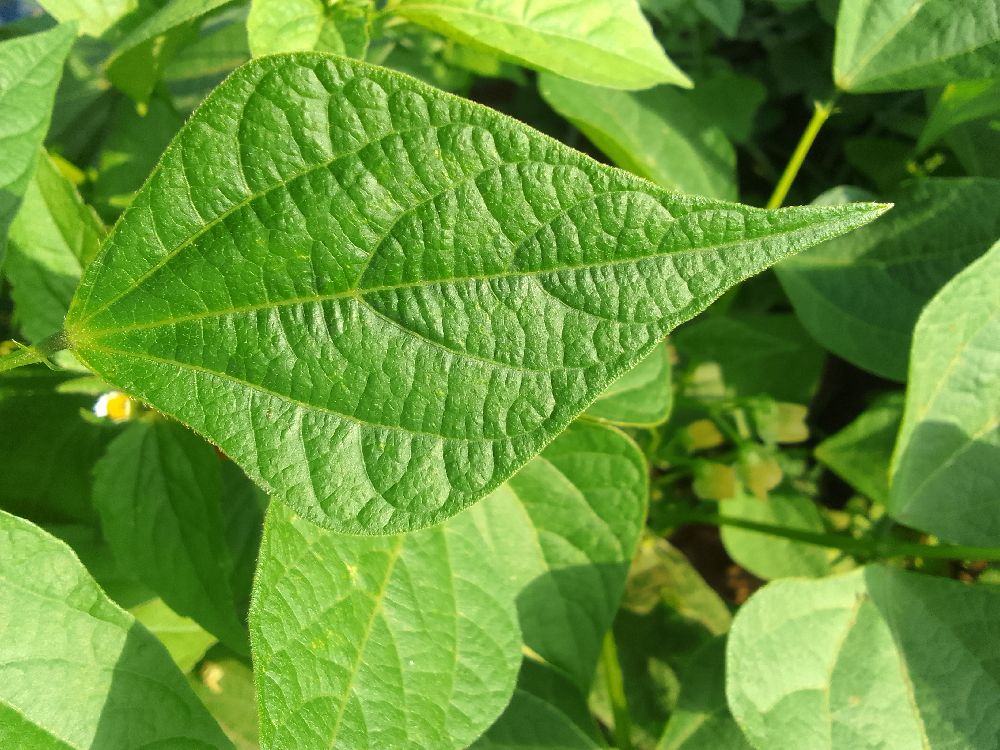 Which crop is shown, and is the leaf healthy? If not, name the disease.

common bean, healthy
